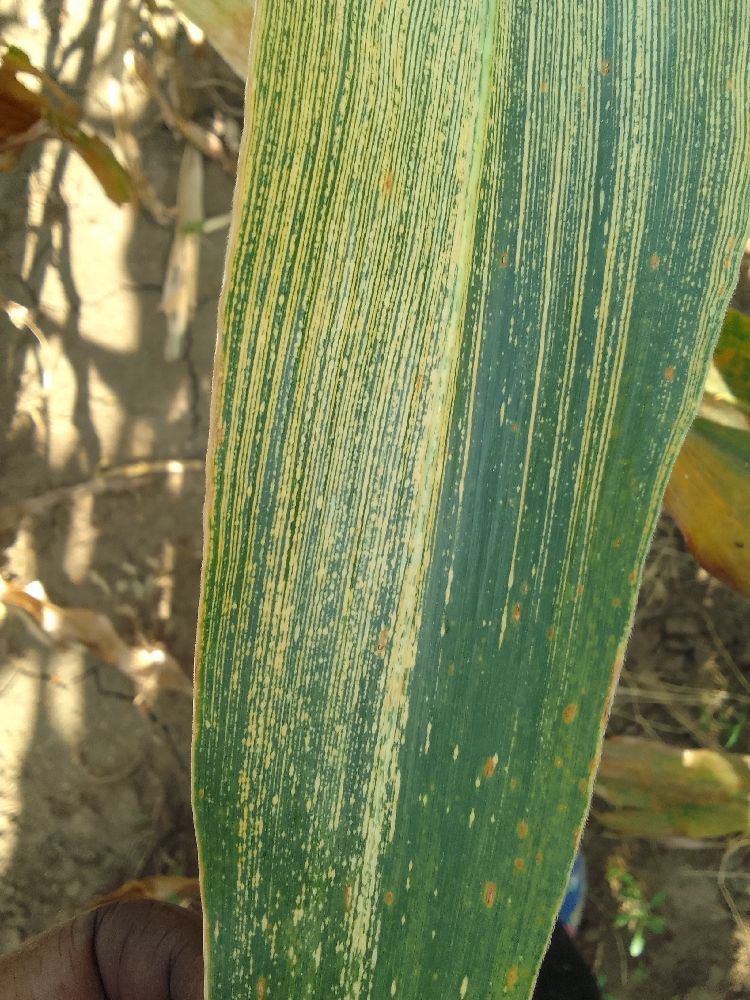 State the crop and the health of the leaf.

maize, maize streak virus
